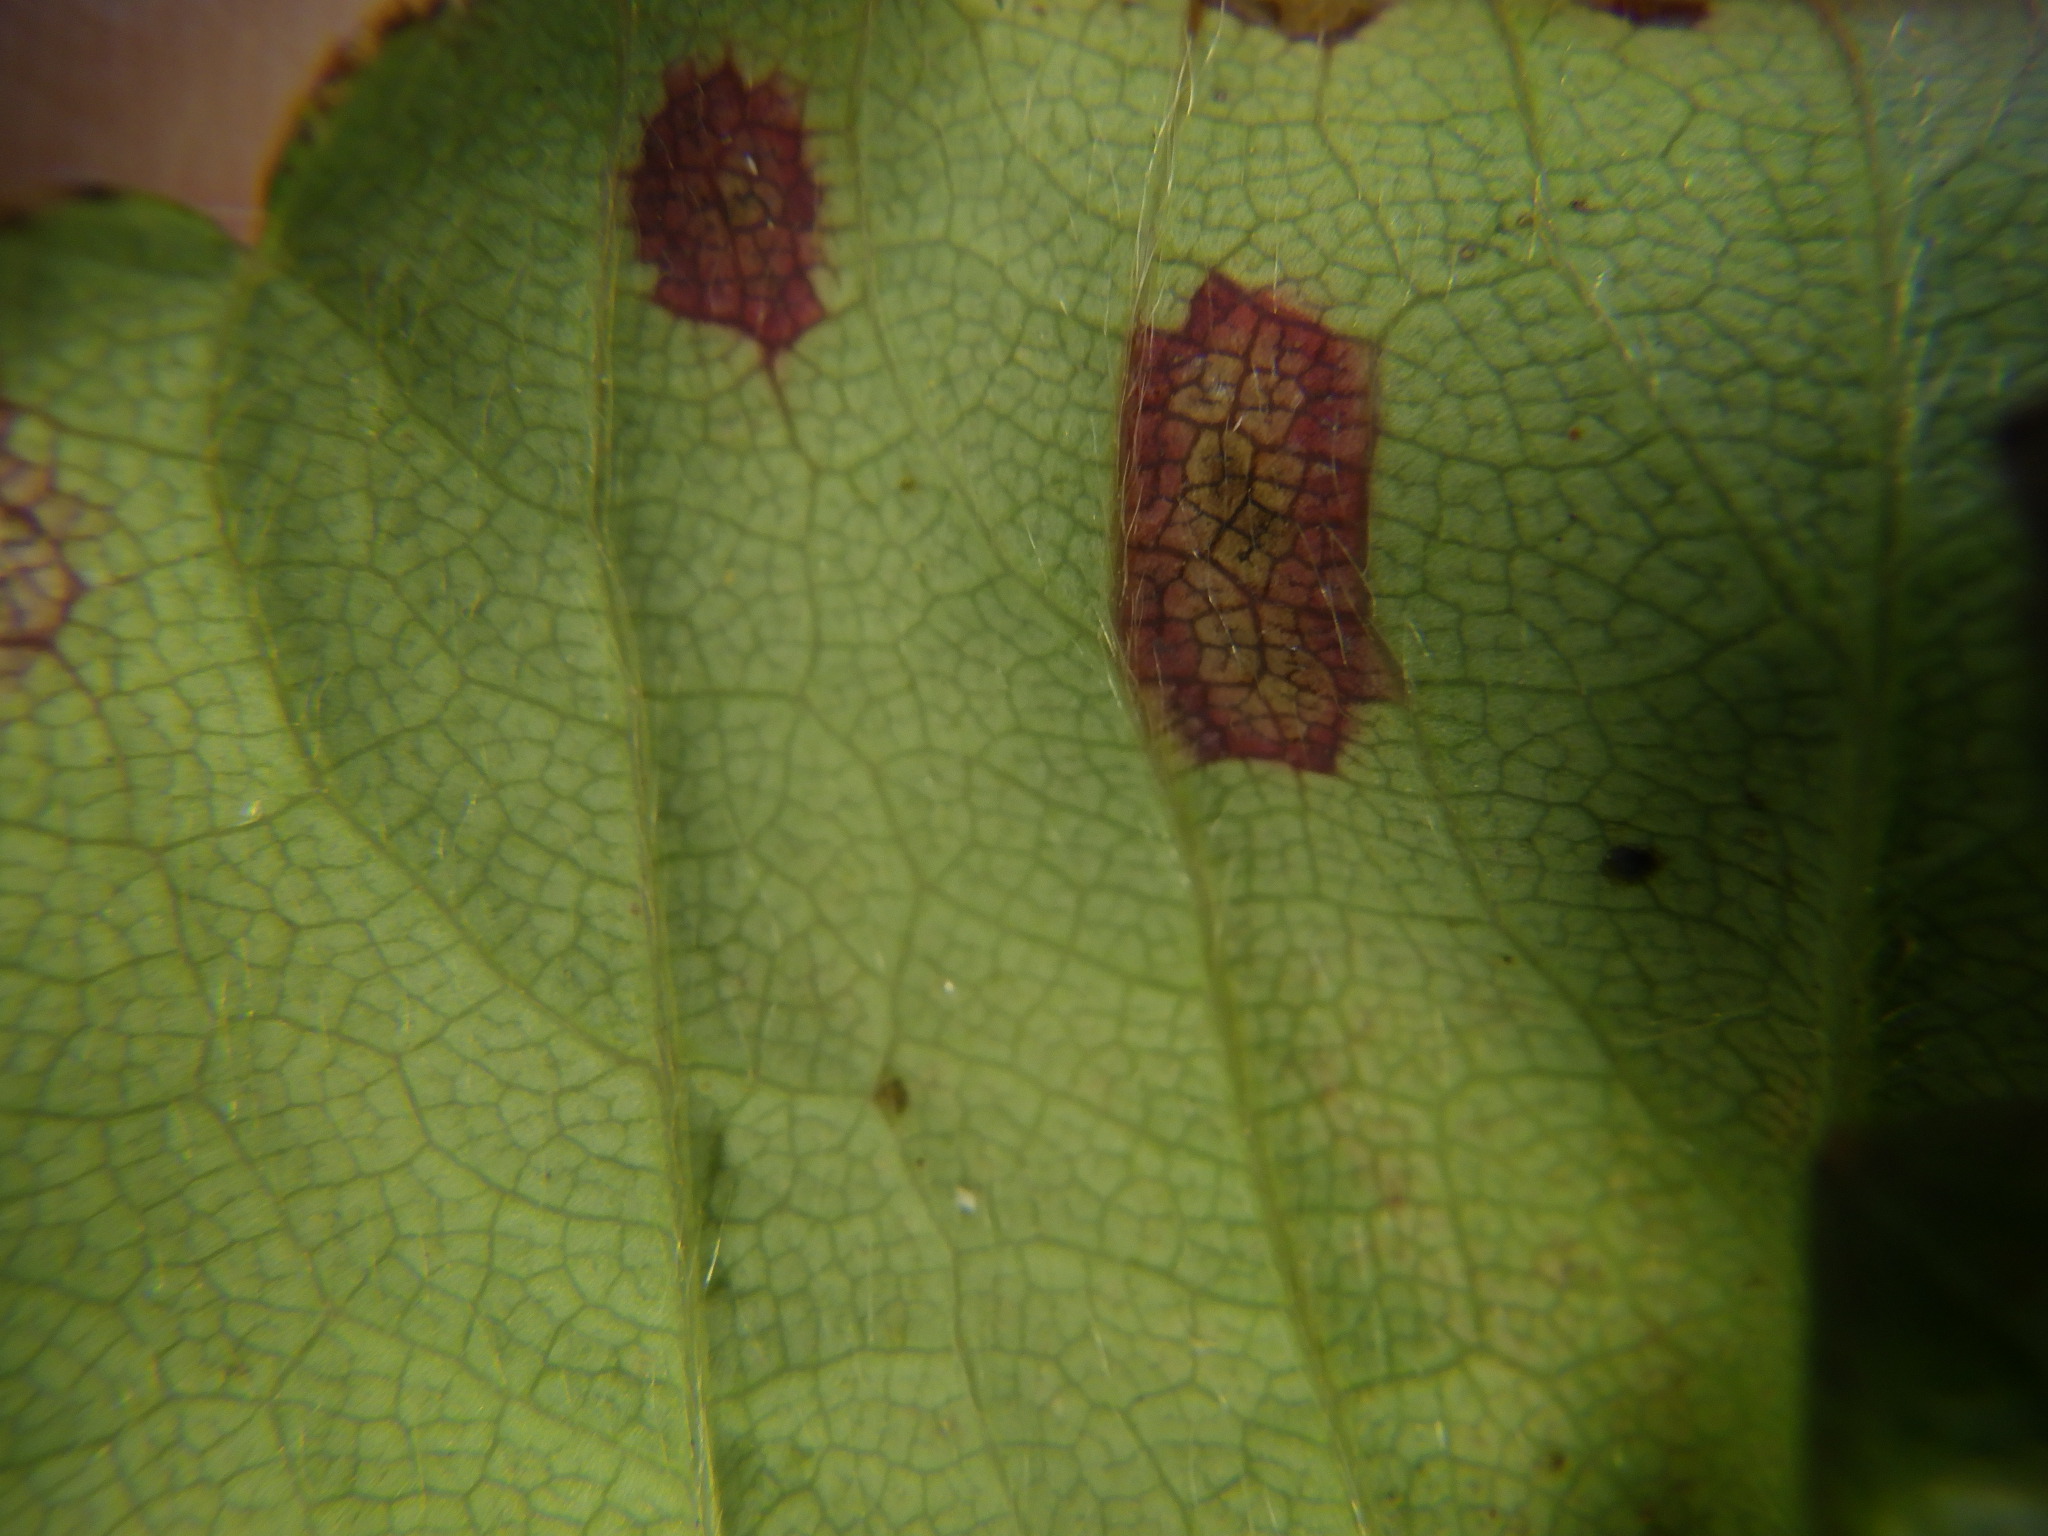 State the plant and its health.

strawberry, leaf scorch
